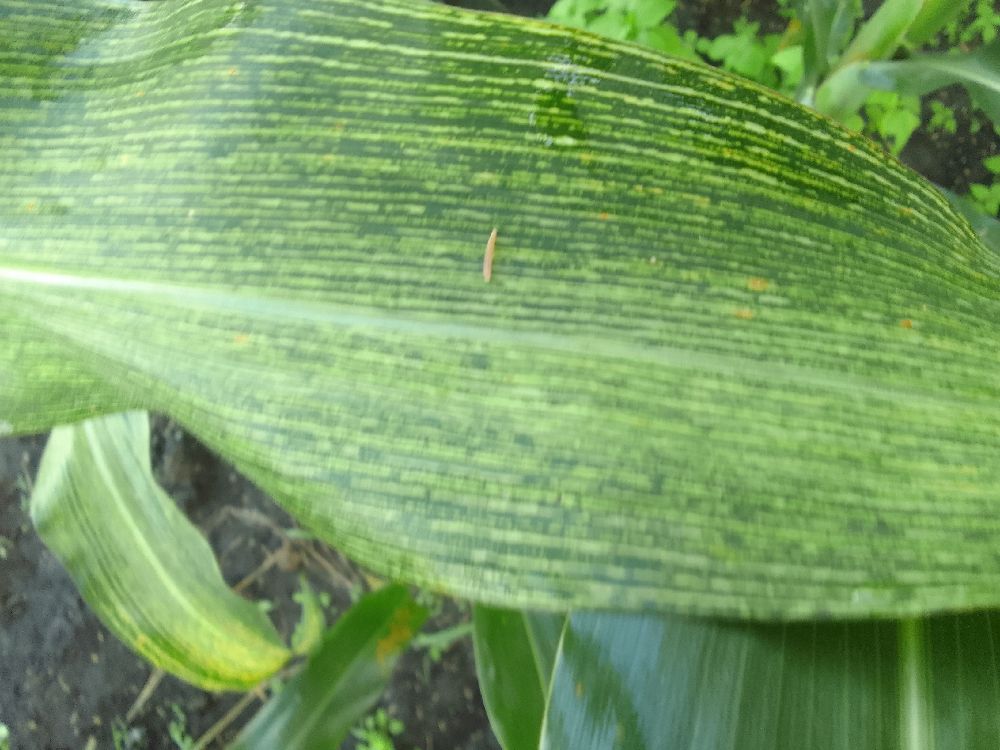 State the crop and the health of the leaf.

maize, maize streak virus
